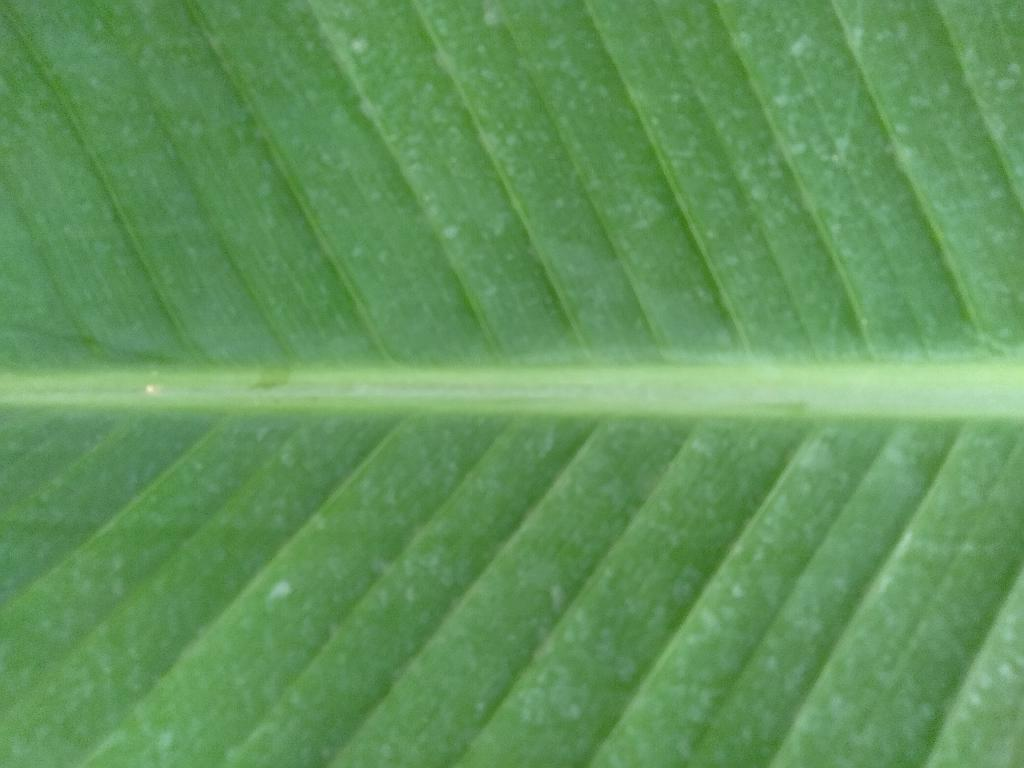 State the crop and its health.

banana, healthy
